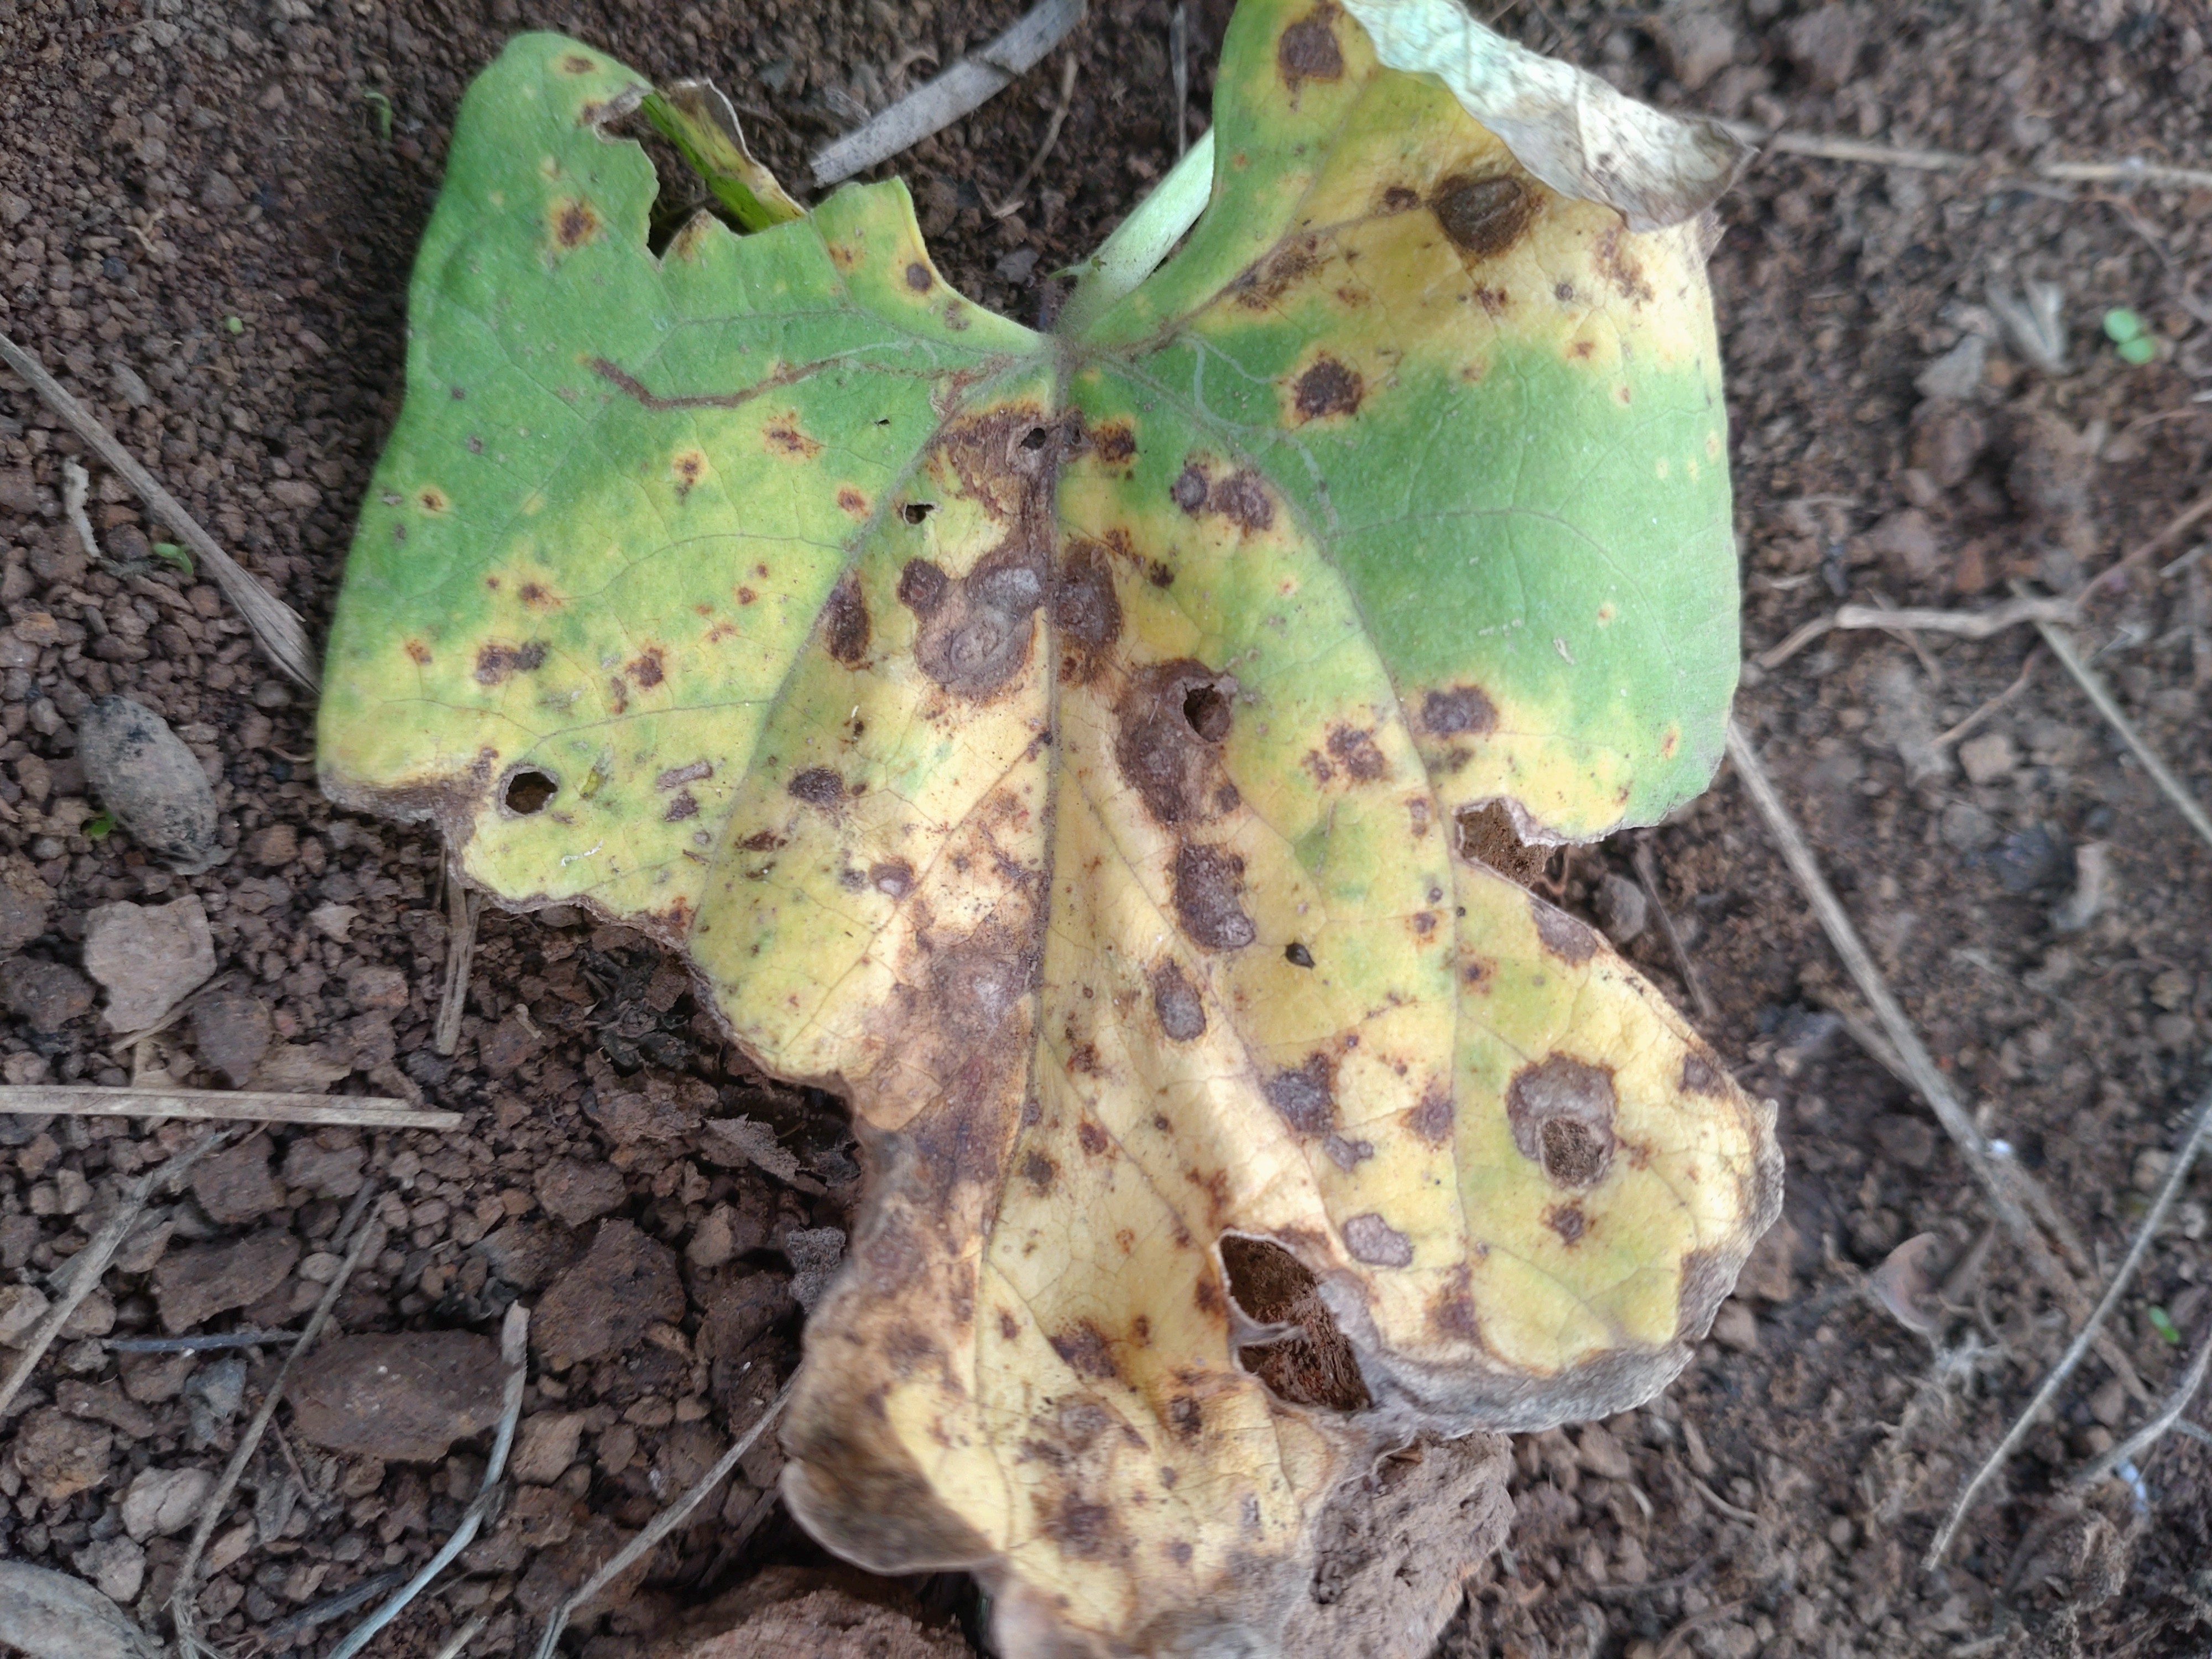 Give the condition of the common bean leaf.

rust
